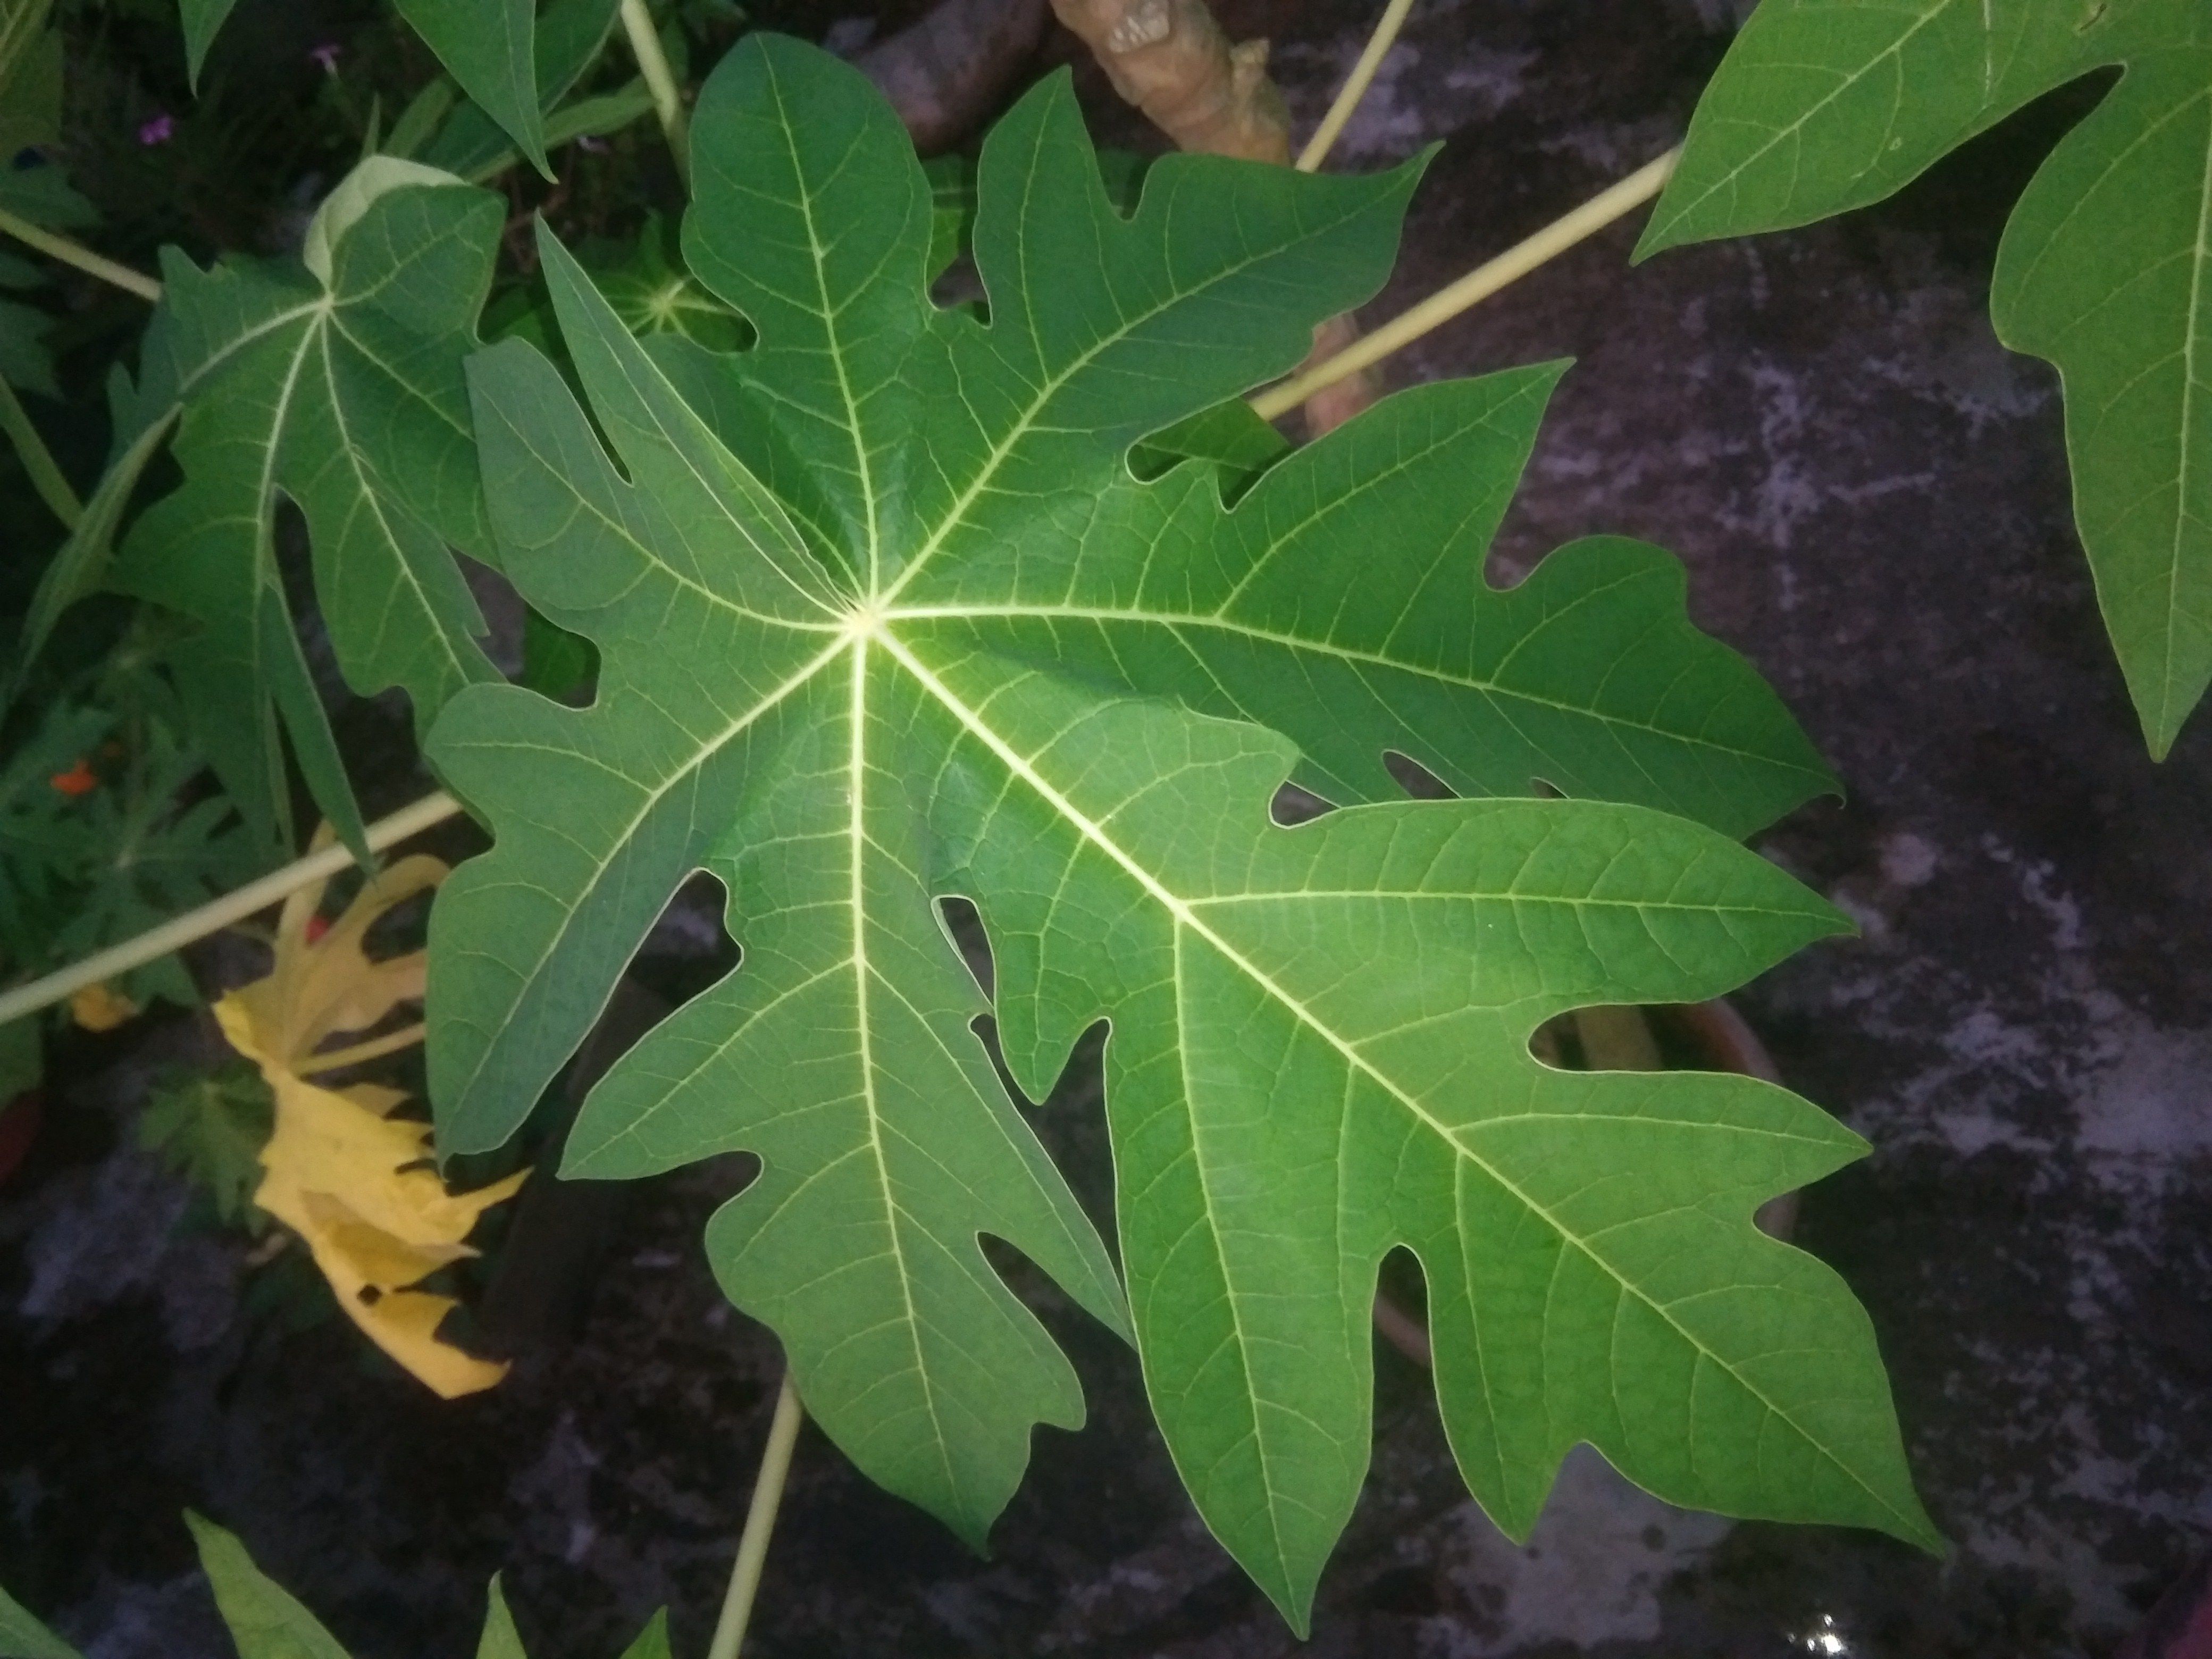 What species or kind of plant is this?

papaya
